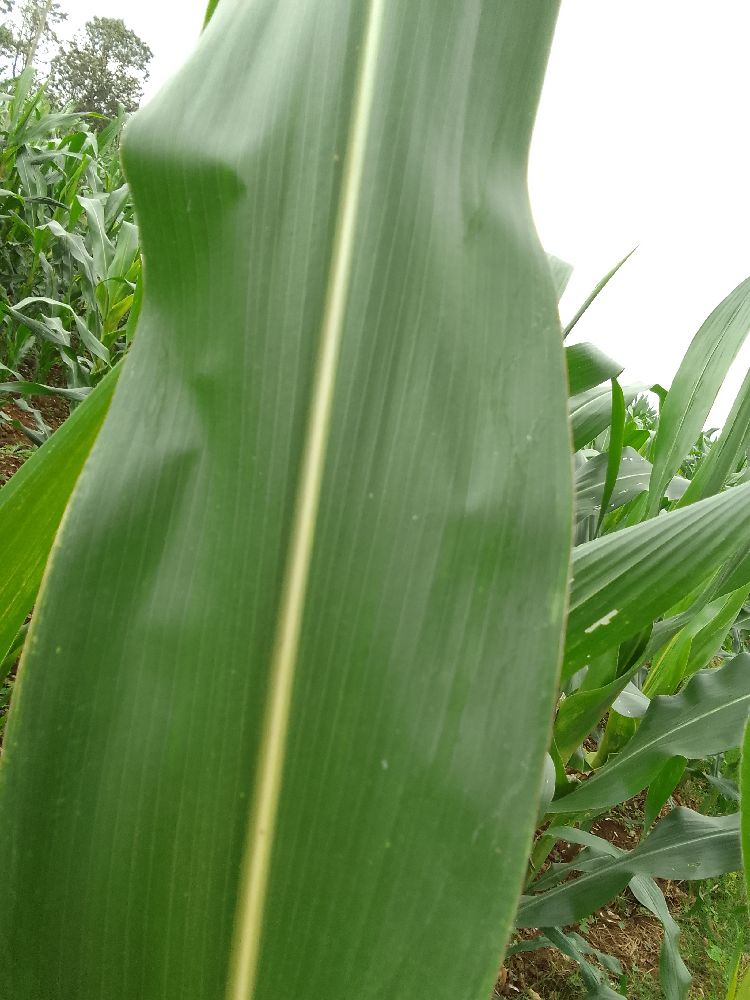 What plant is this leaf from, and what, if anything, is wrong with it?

maize, healthy
